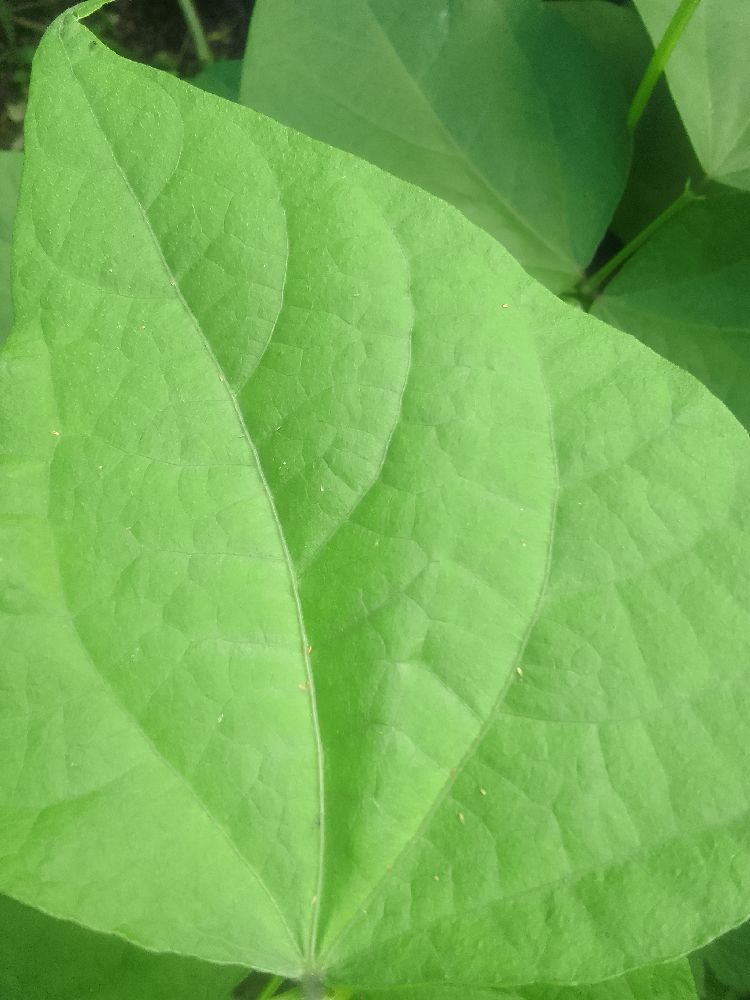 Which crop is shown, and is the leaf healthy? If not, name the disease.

common bean, healthy
